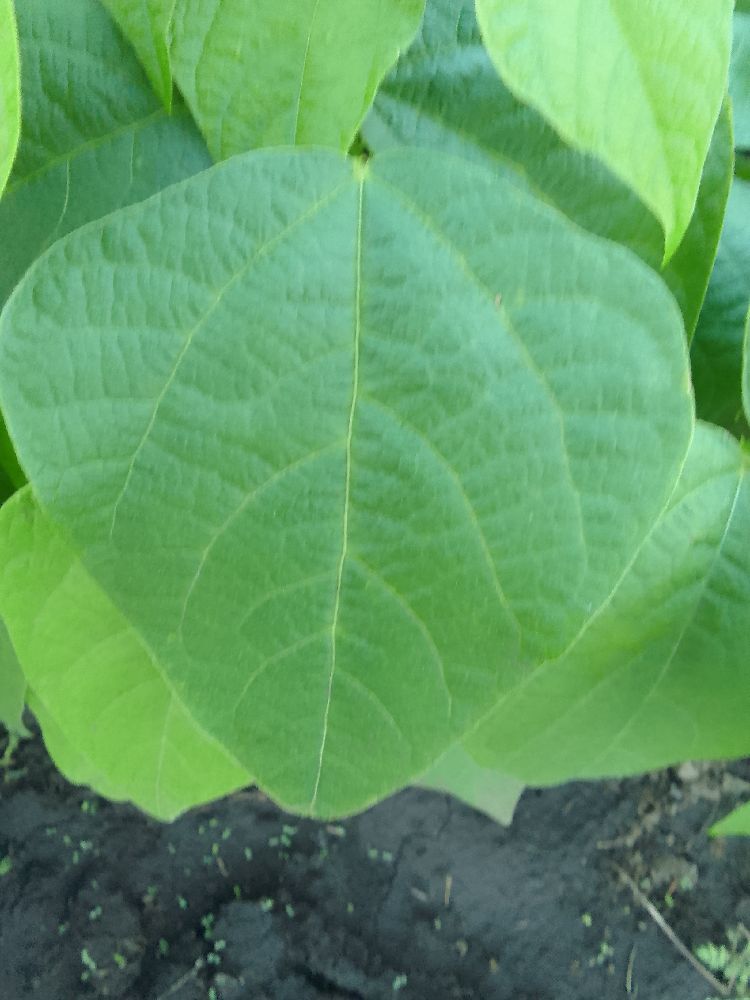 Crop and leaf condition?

common bean, healthy
